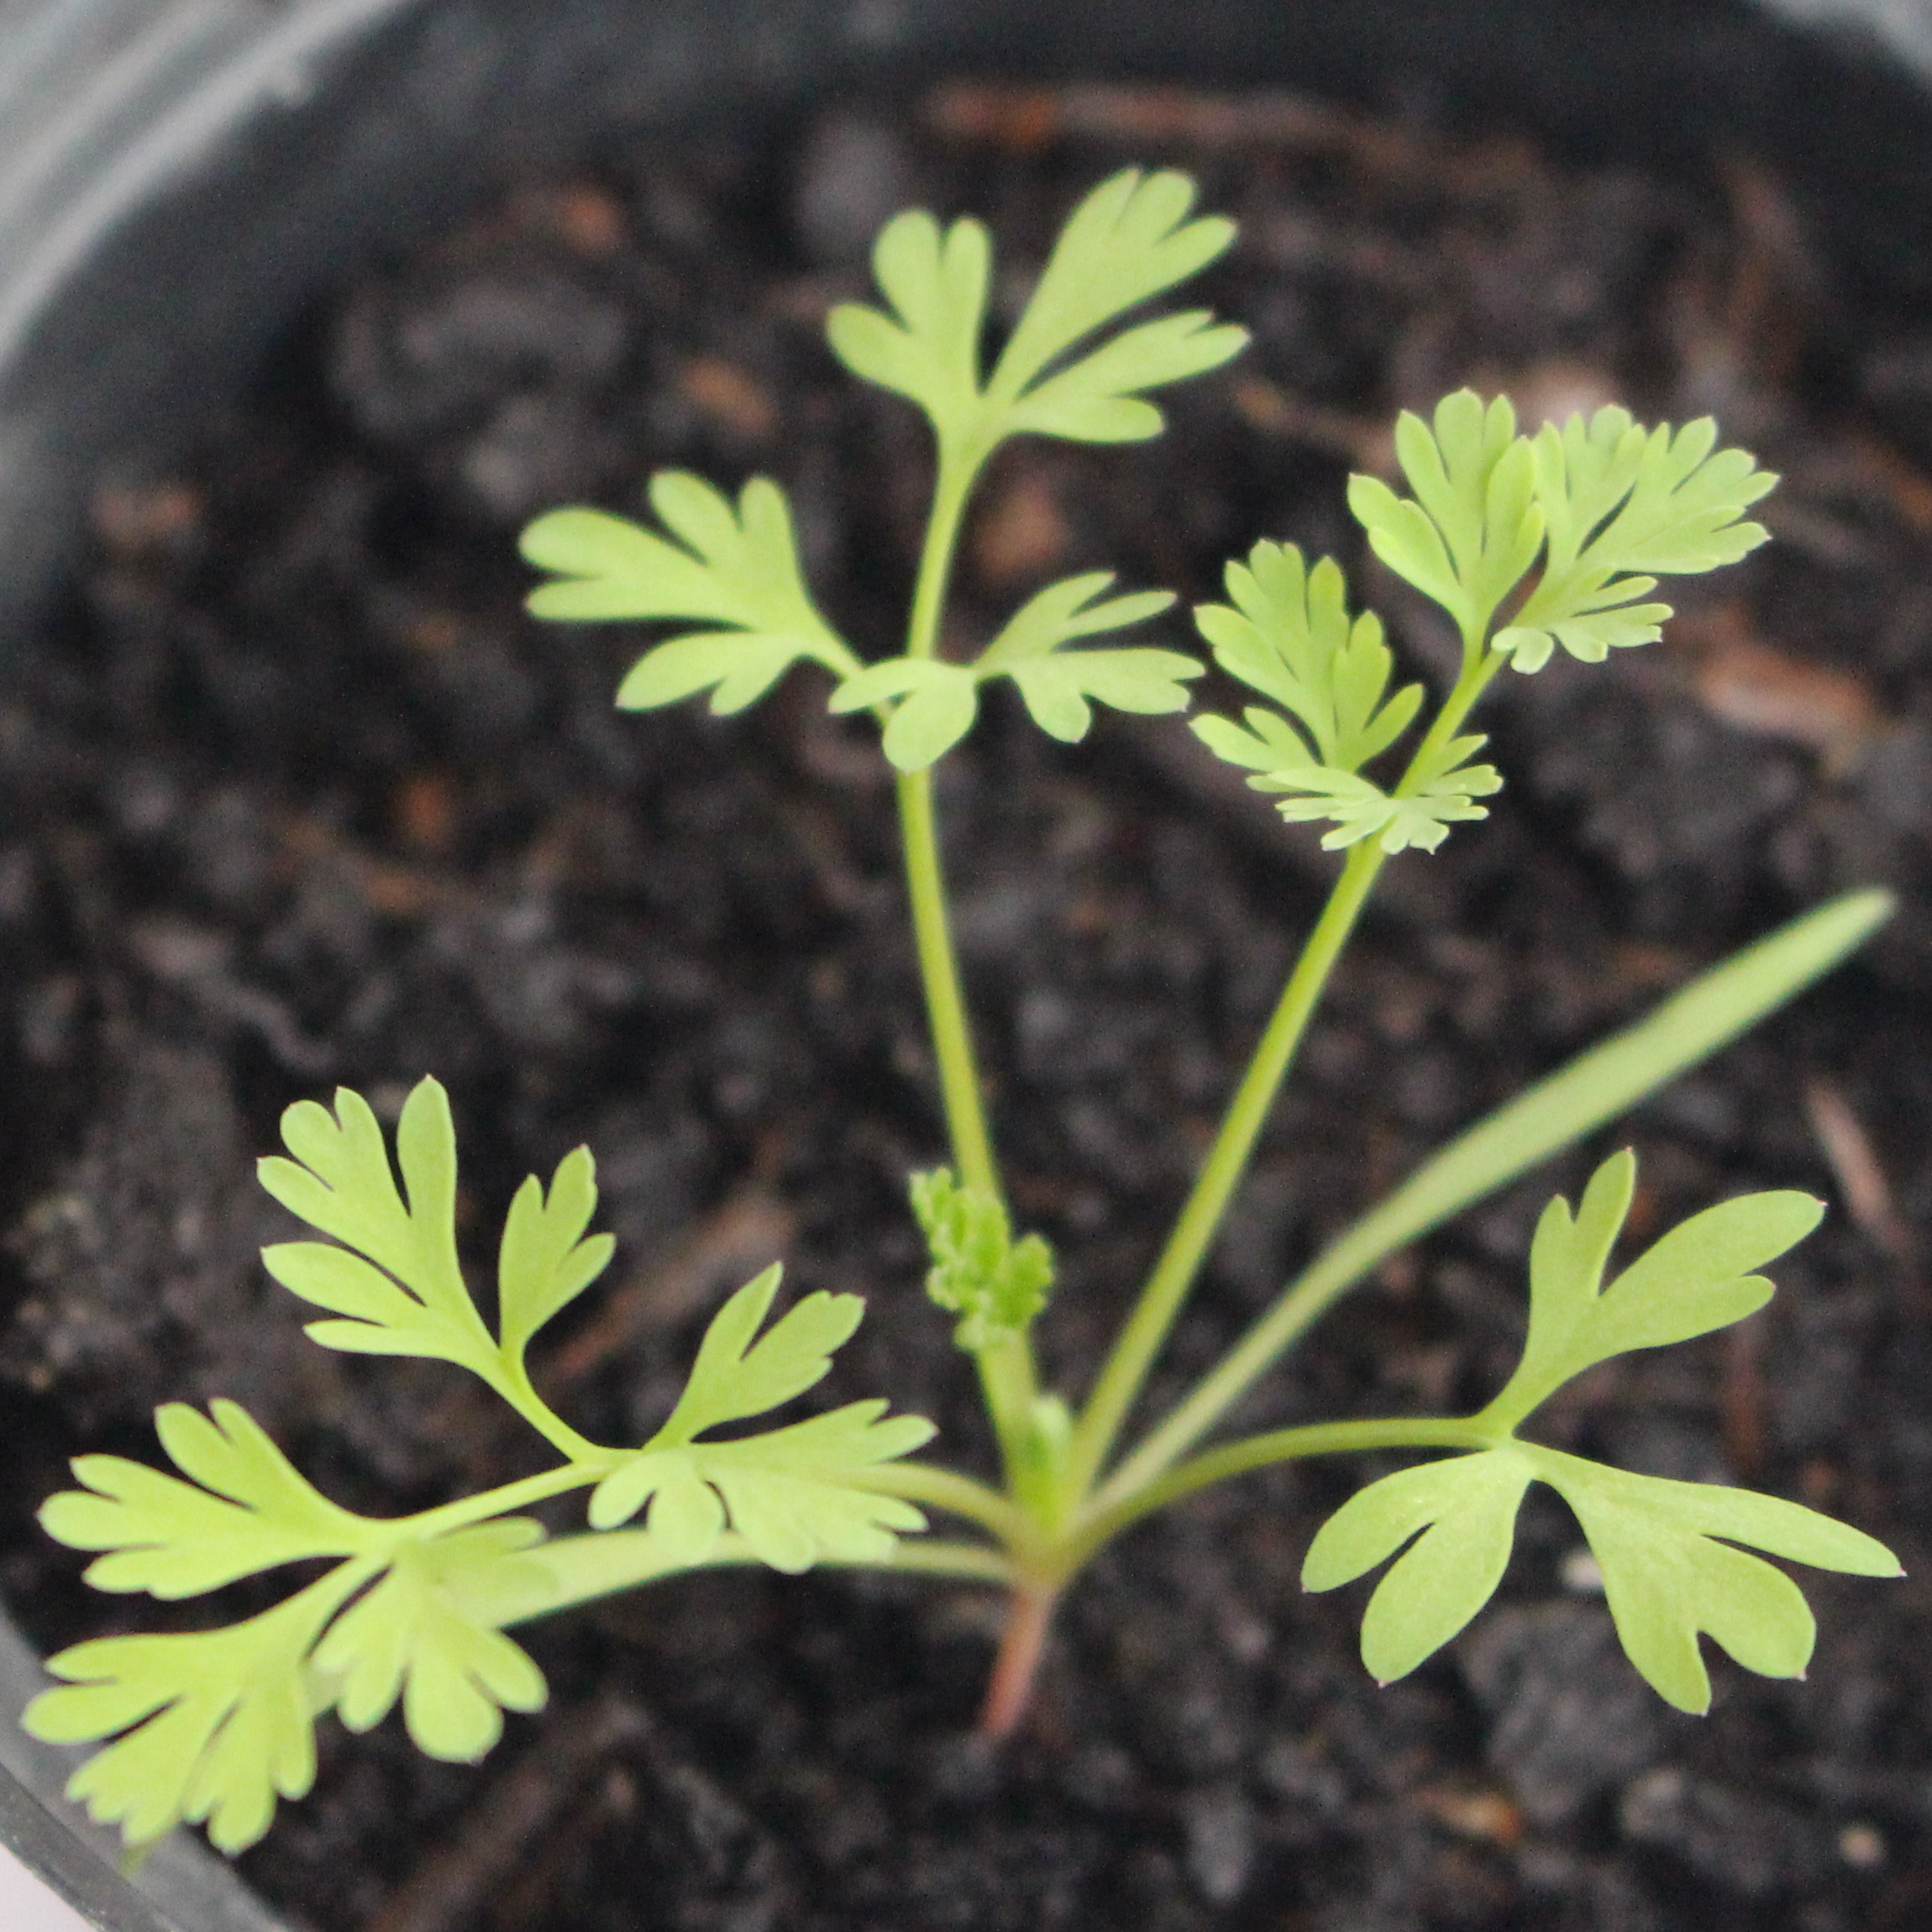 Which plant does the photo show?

Fumaria officinalis
